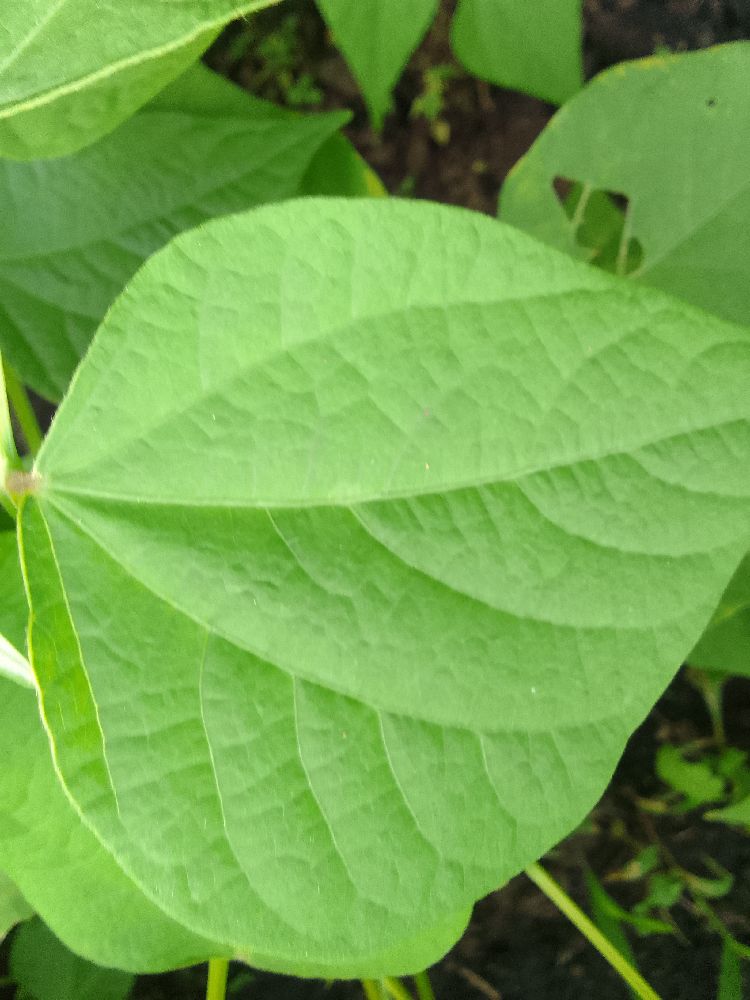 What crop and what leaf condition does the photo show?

common bean, healthy
